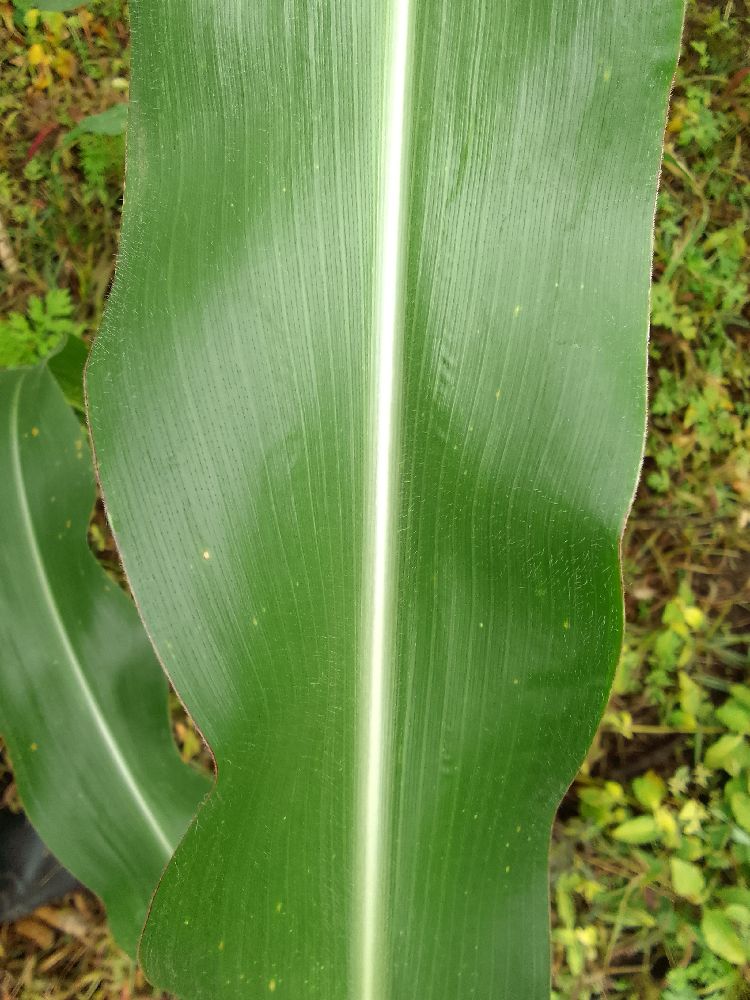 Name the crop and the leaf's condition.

maize, healthy
